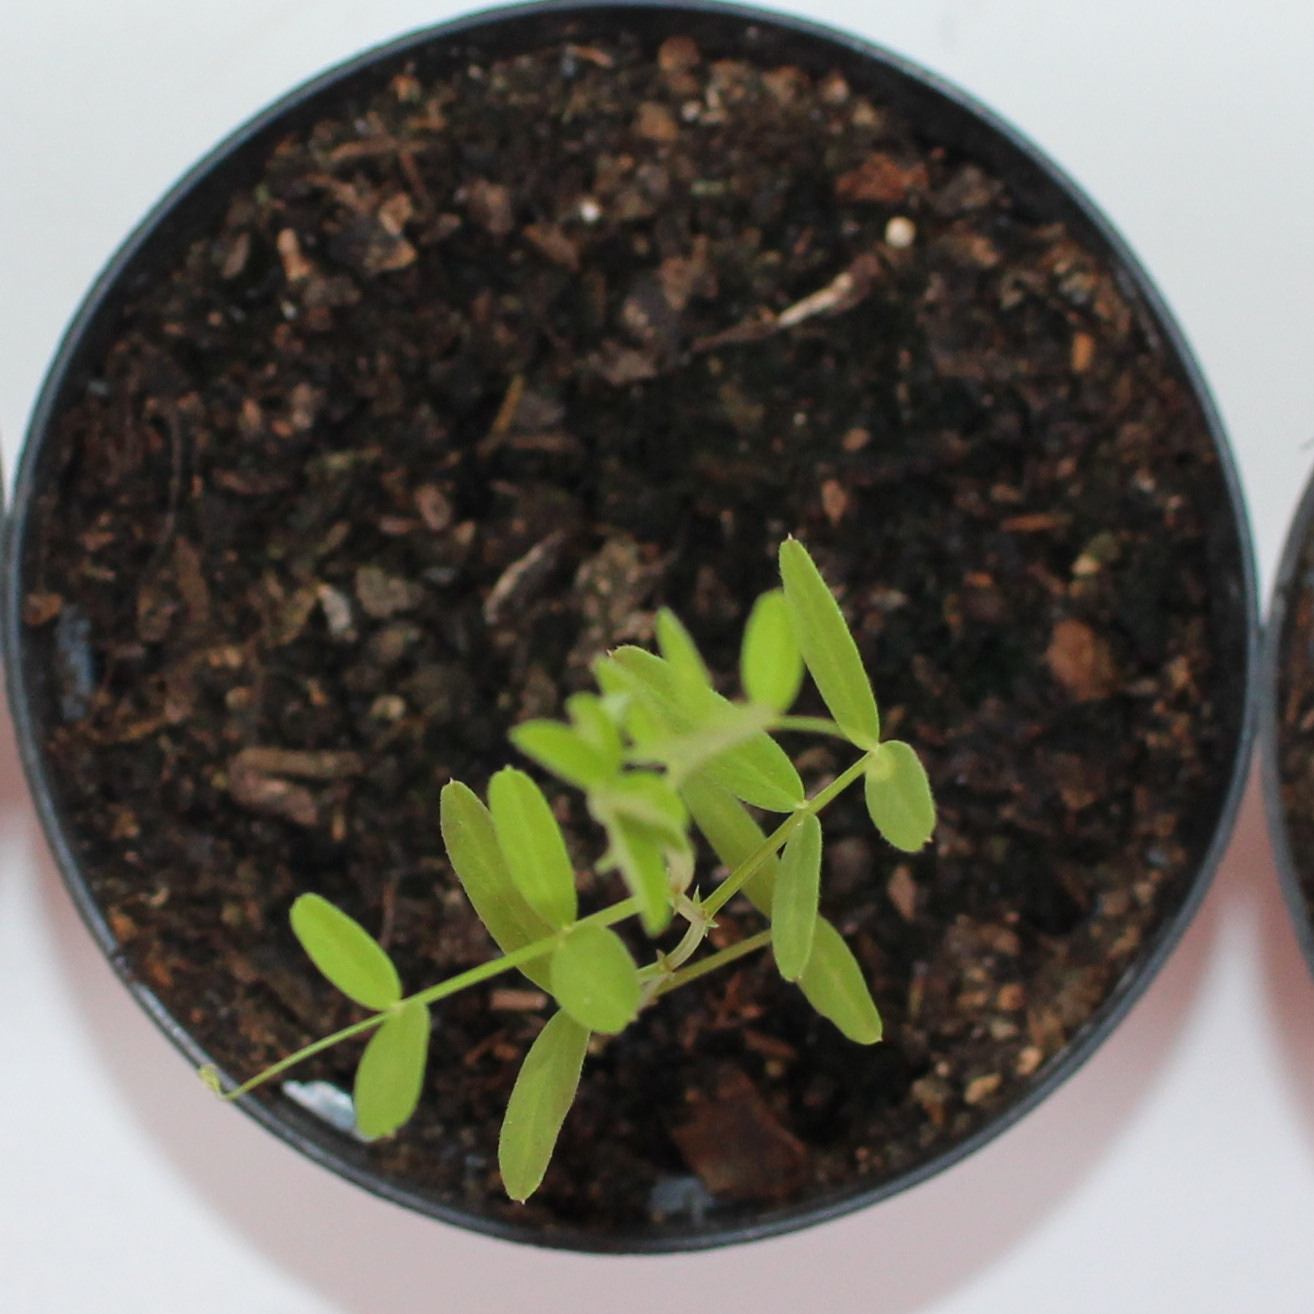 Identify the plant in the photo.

Vicia sativa
